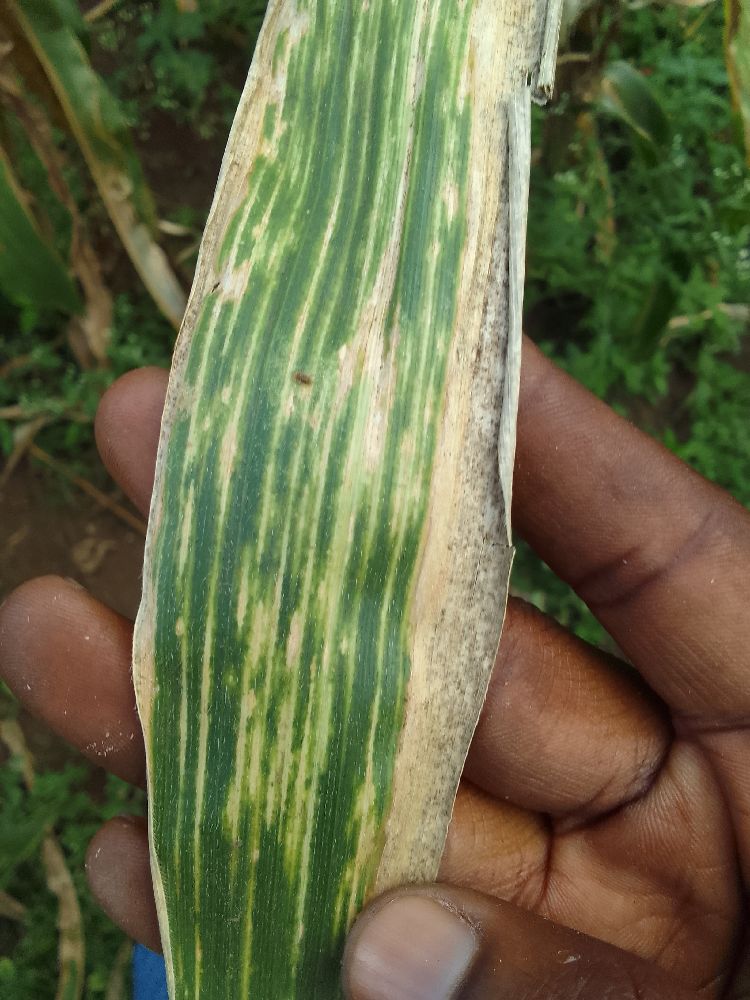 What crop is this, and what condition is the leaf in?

maize, maize lethal necrosis
